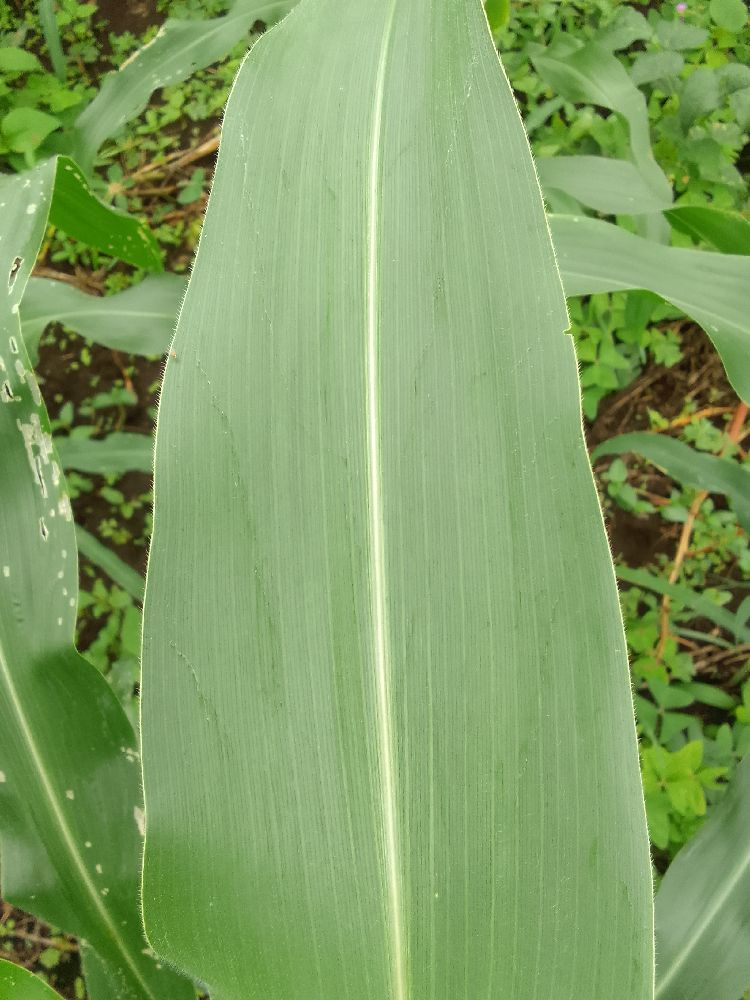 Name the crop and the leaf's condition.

maize, healthy
